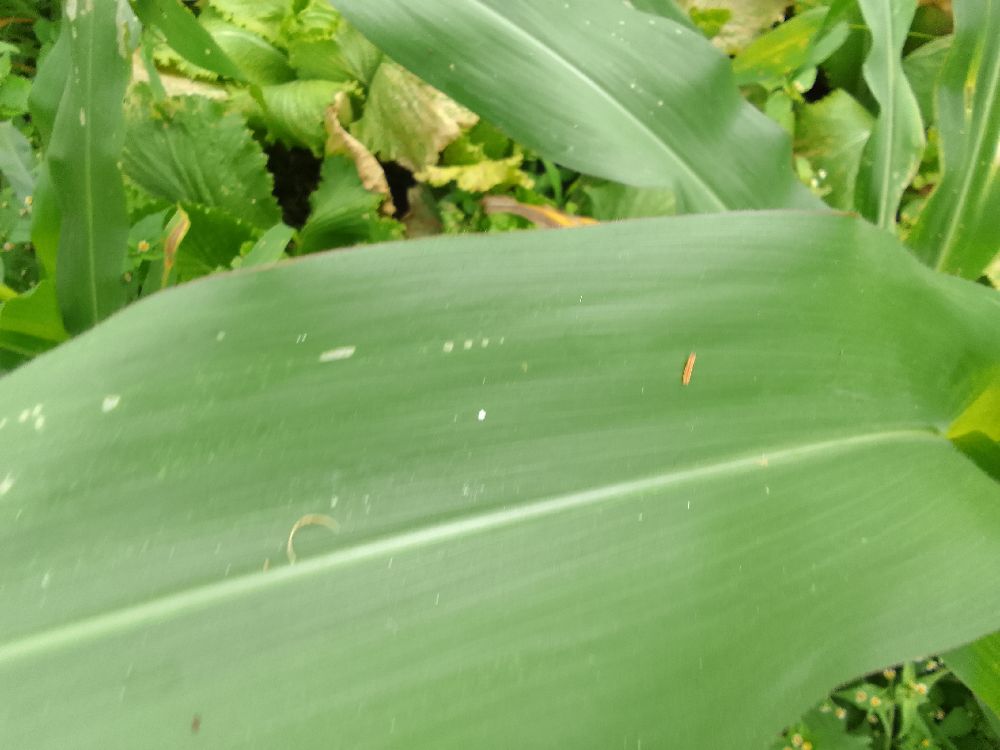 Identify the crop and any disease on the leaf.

maize, healthy
